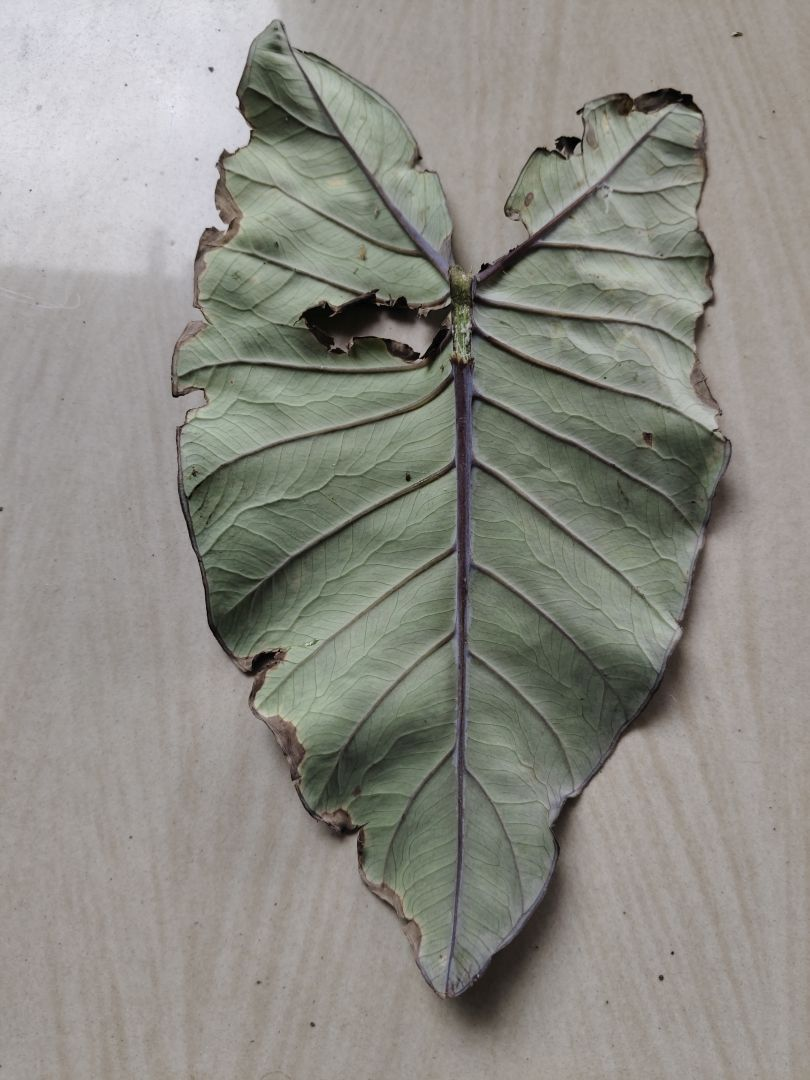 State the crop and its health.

taro, leaf blight
